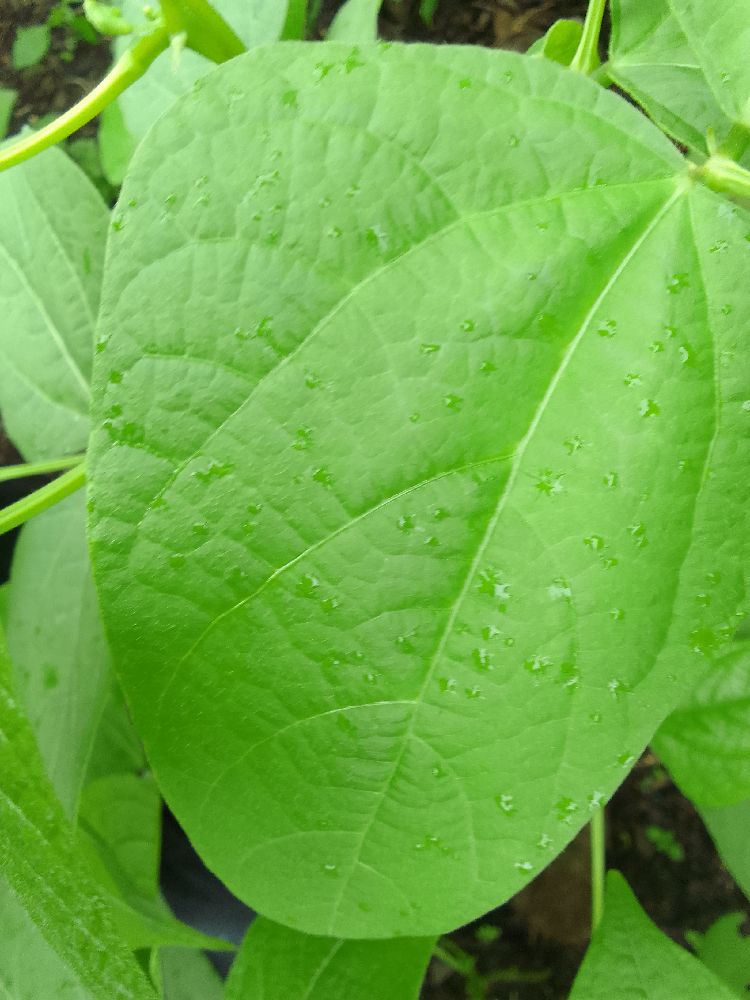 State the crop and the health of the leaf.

common bean, healthy
